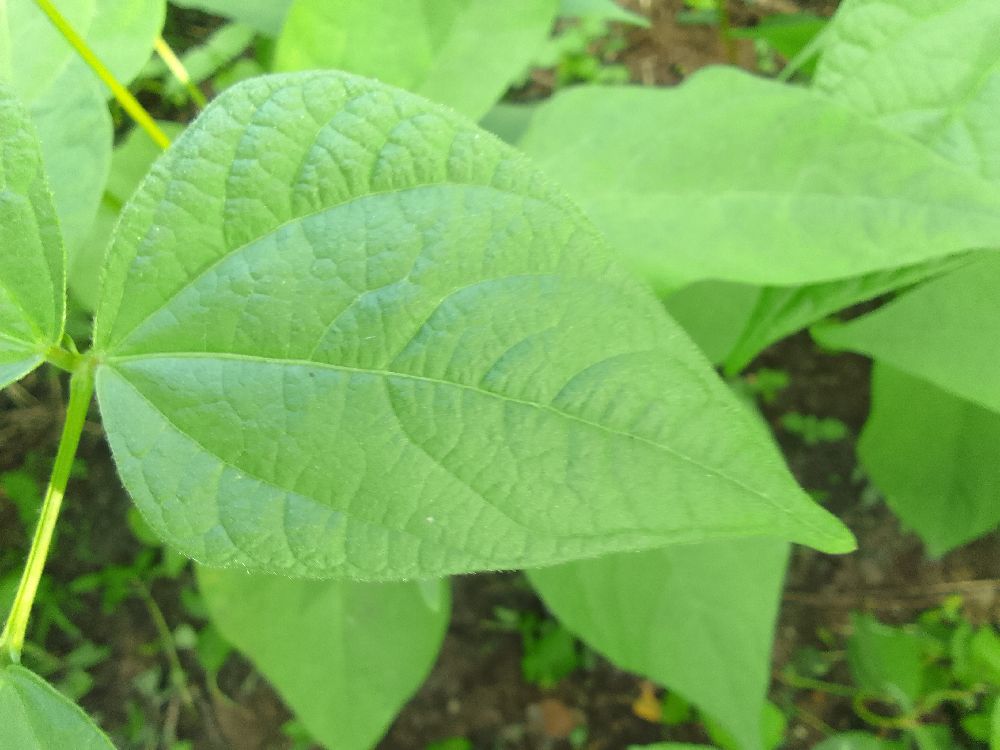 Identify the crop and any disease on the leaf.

common bean, healthy
